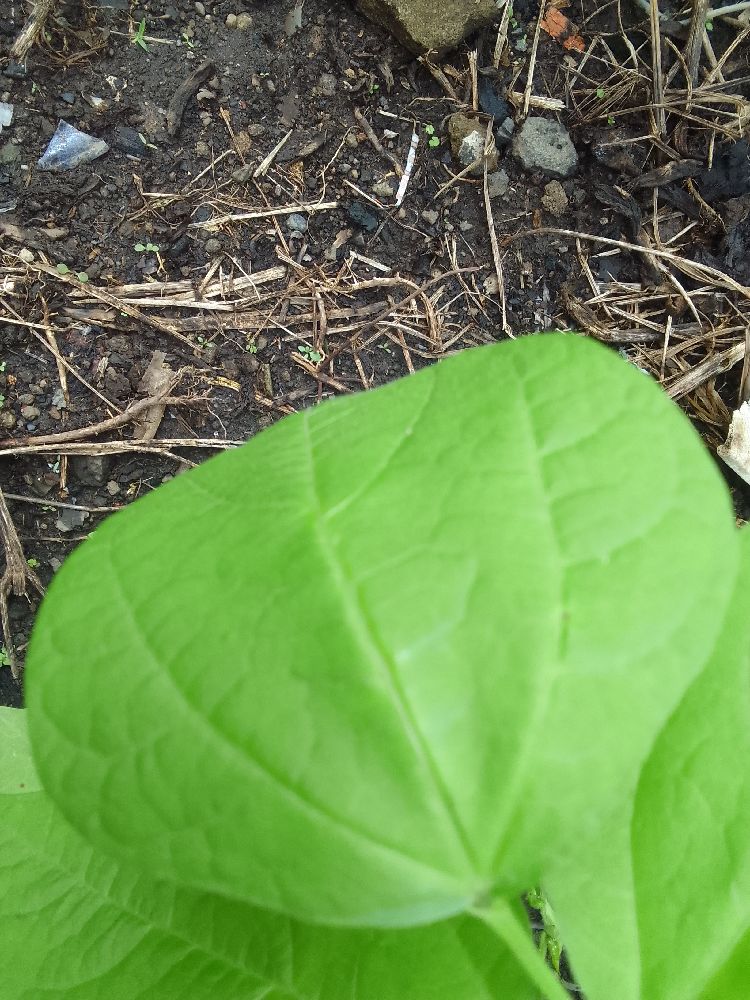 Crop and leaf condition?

common bean, healthy
